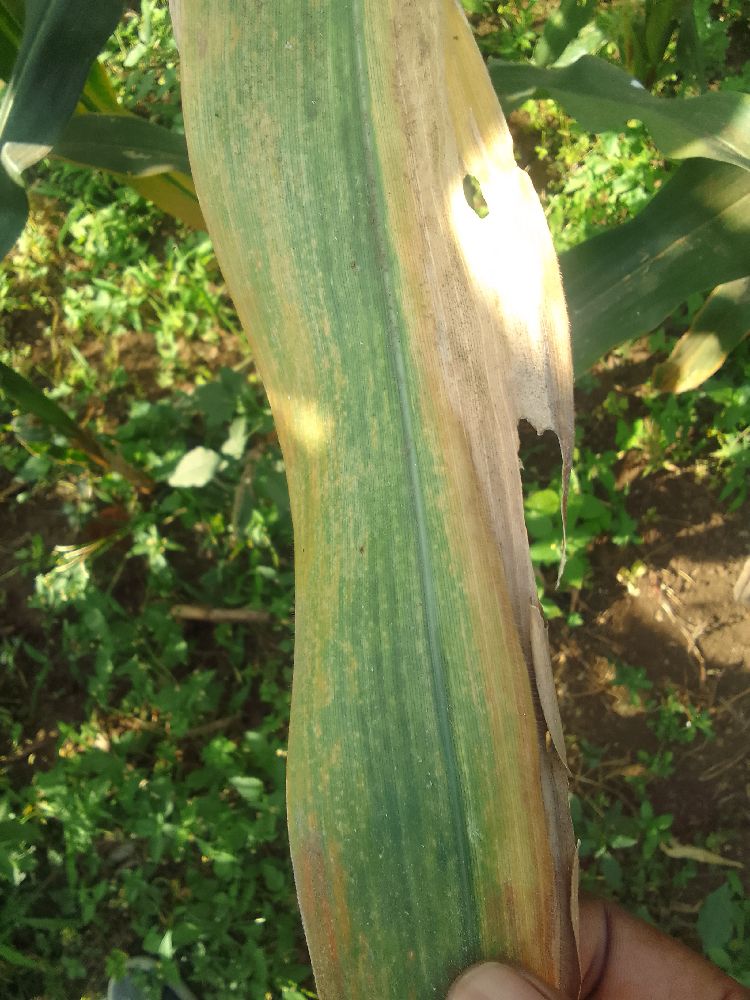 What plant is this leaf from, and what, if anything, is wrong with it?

maize, maize lethal necrosis
